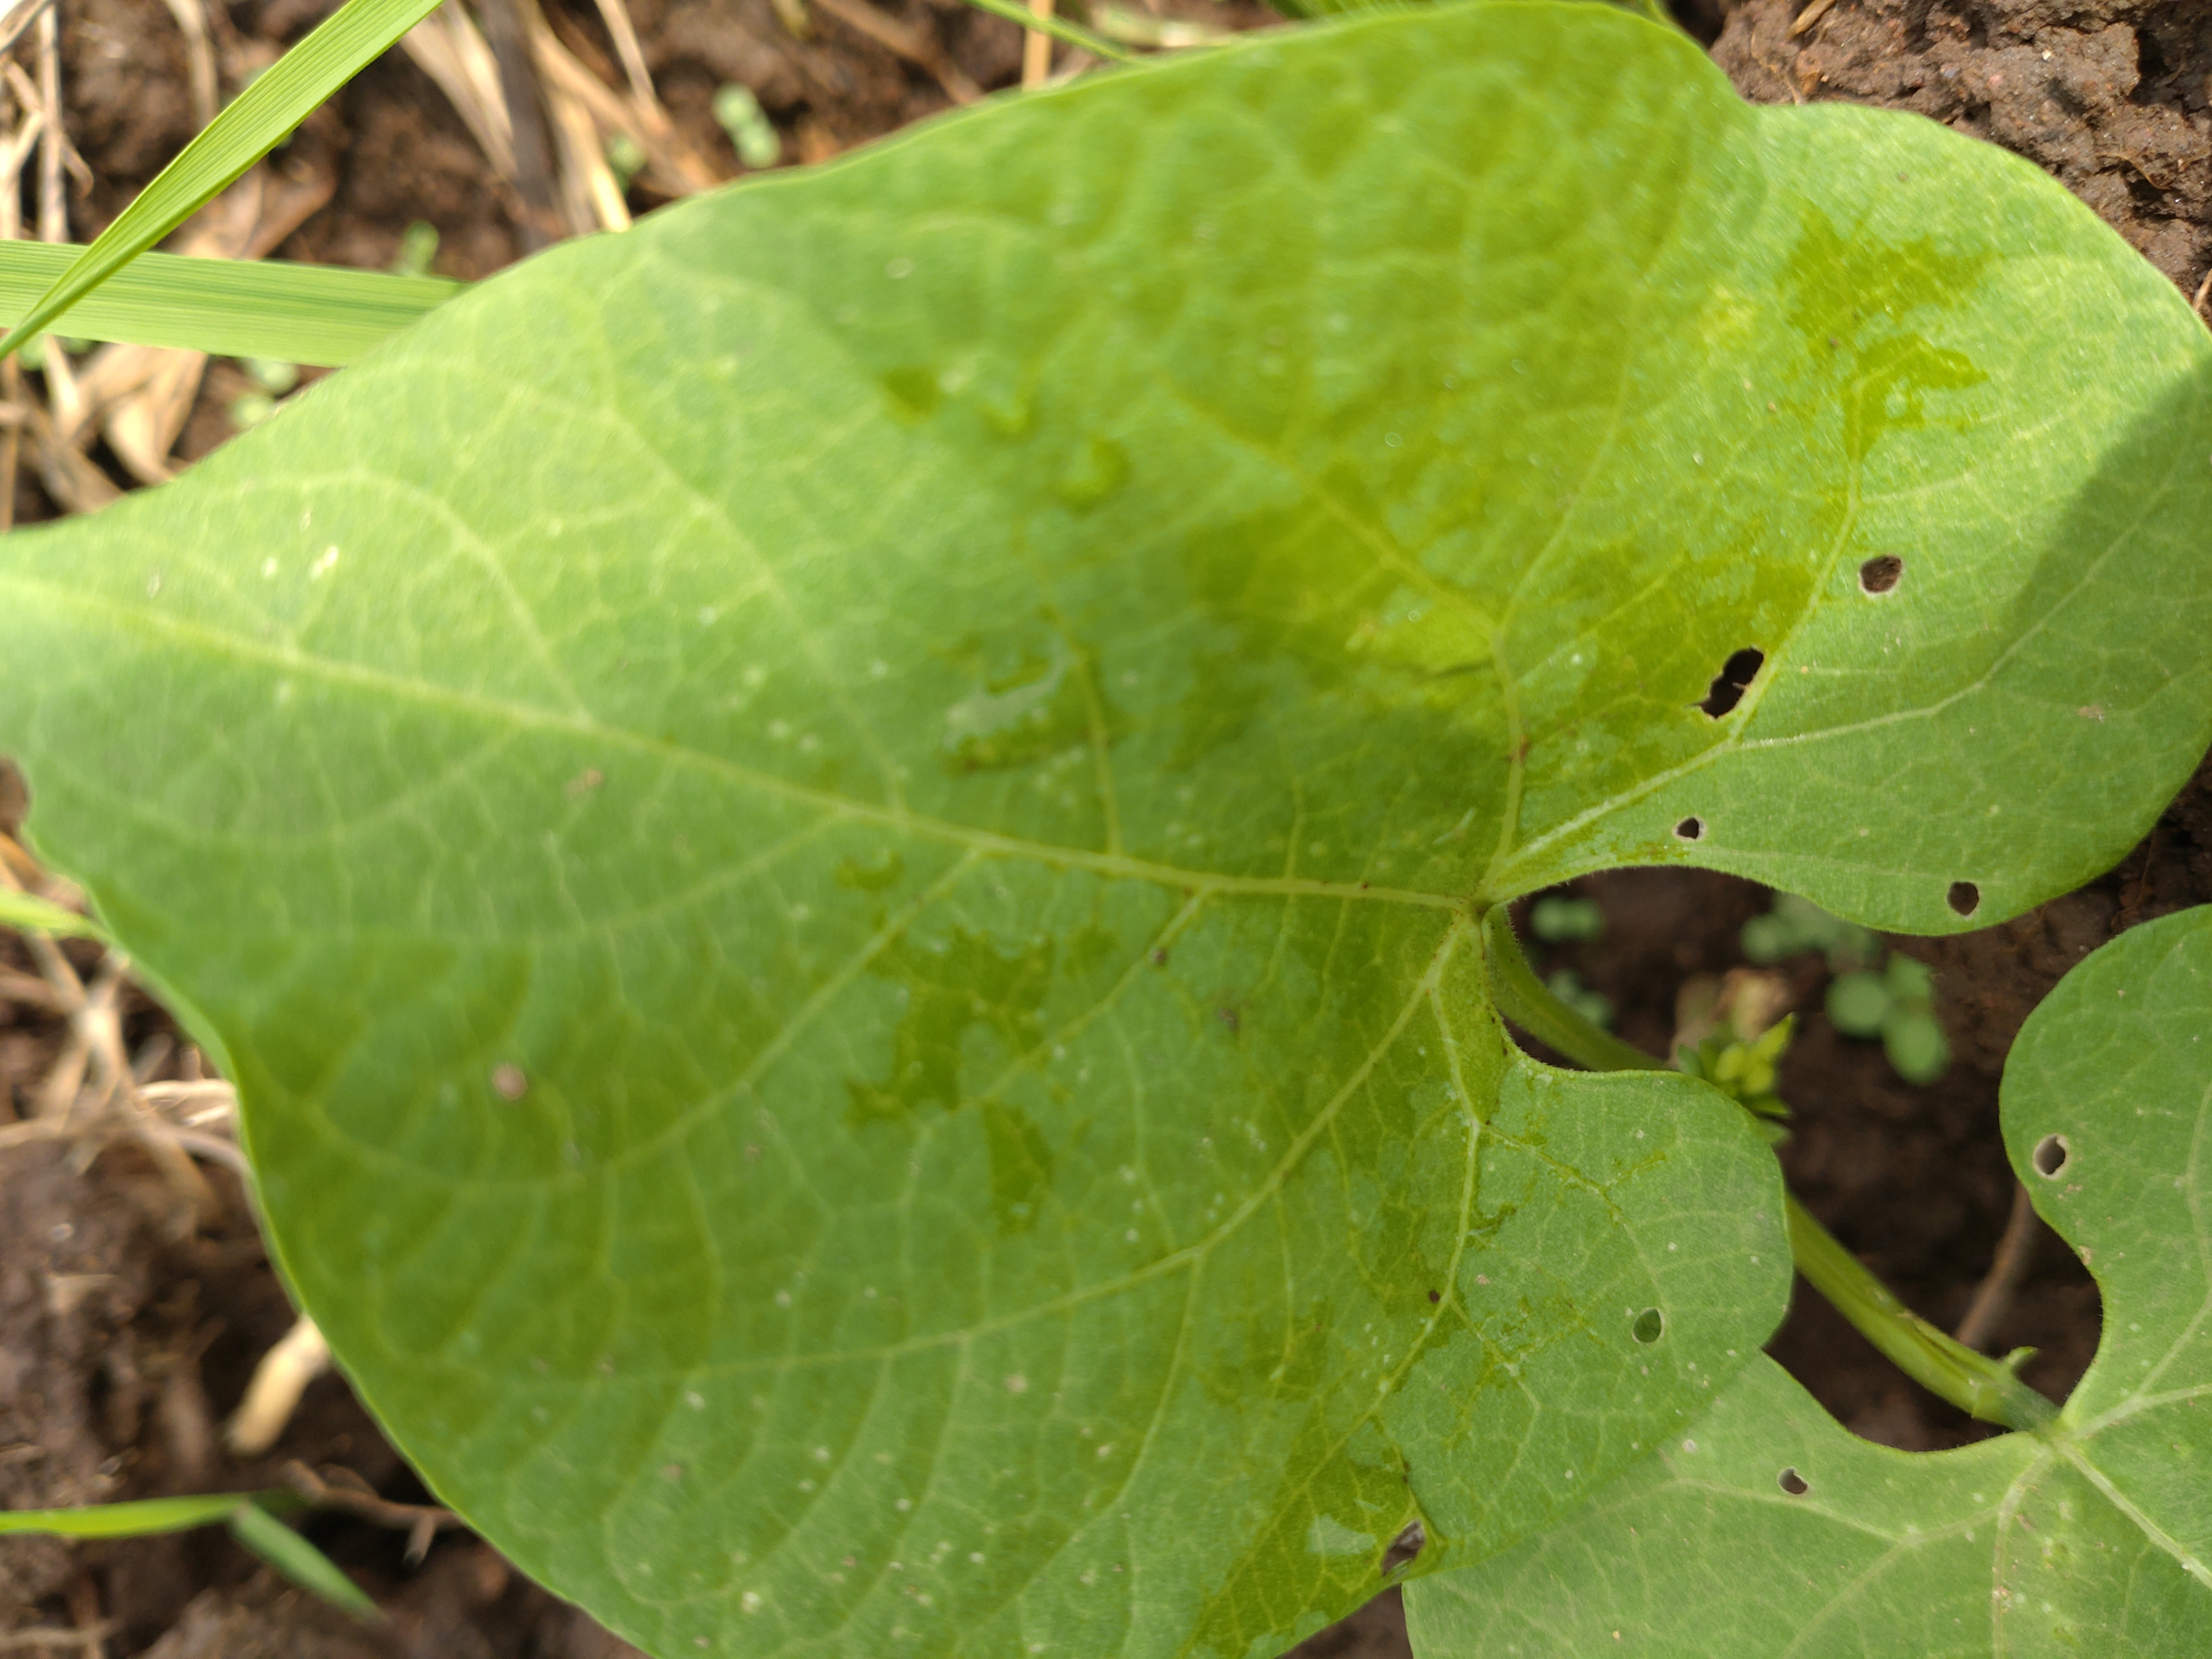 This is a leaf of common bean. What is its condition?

healthy
